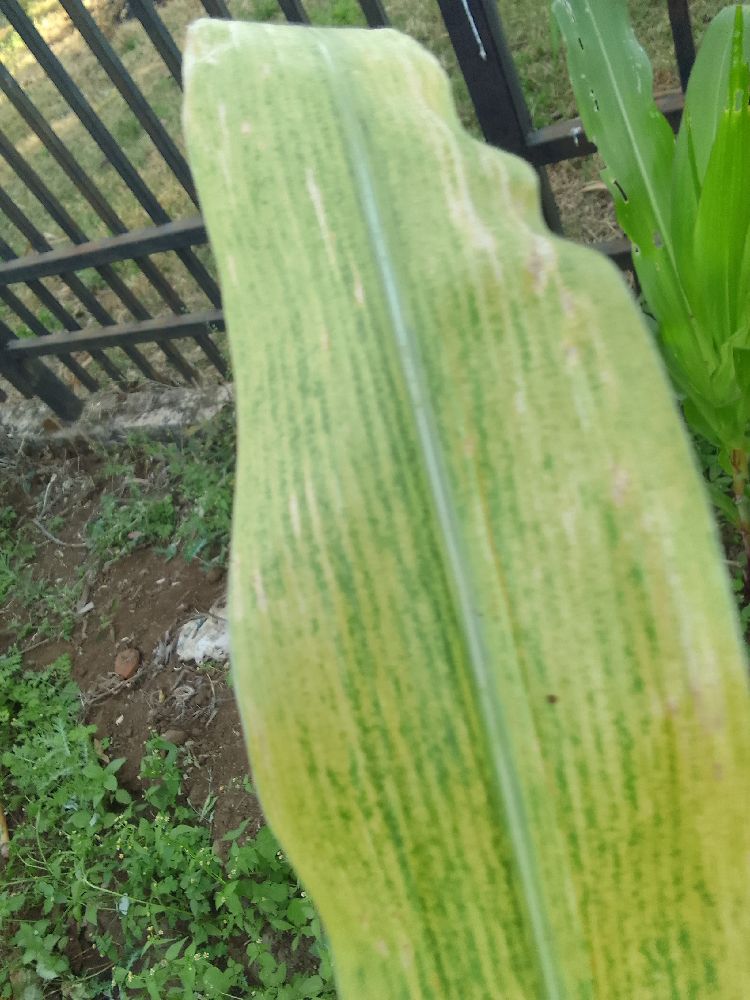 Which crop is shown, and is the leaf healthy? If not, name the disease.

maize, maize lethal necrosis
